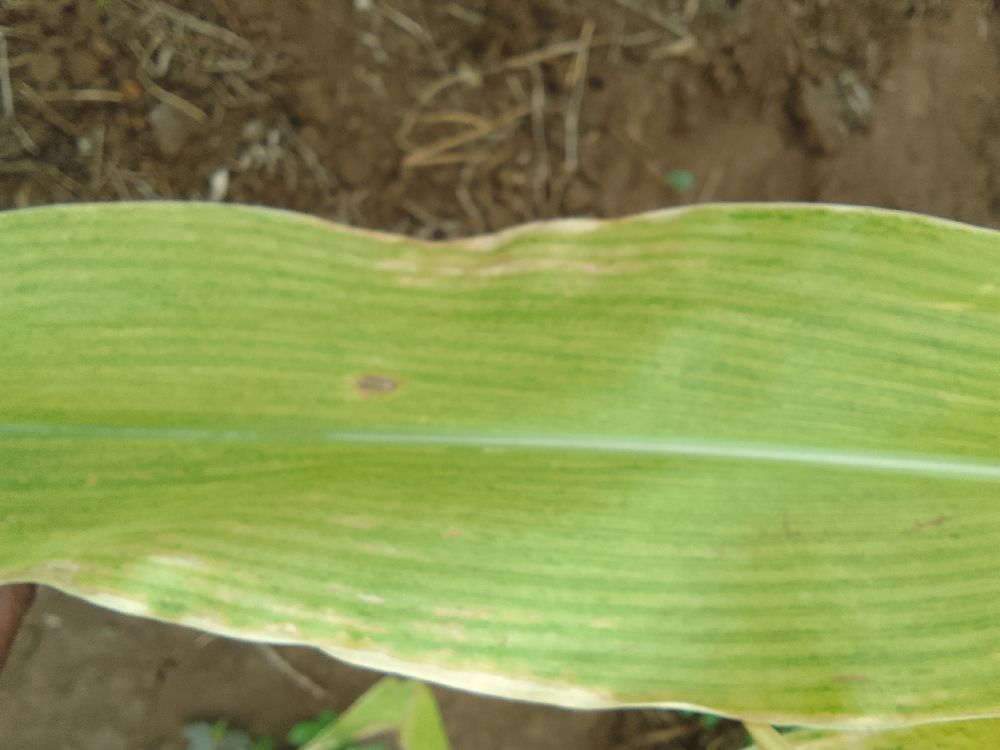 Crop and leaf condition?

maize, maize lethal necrosis
